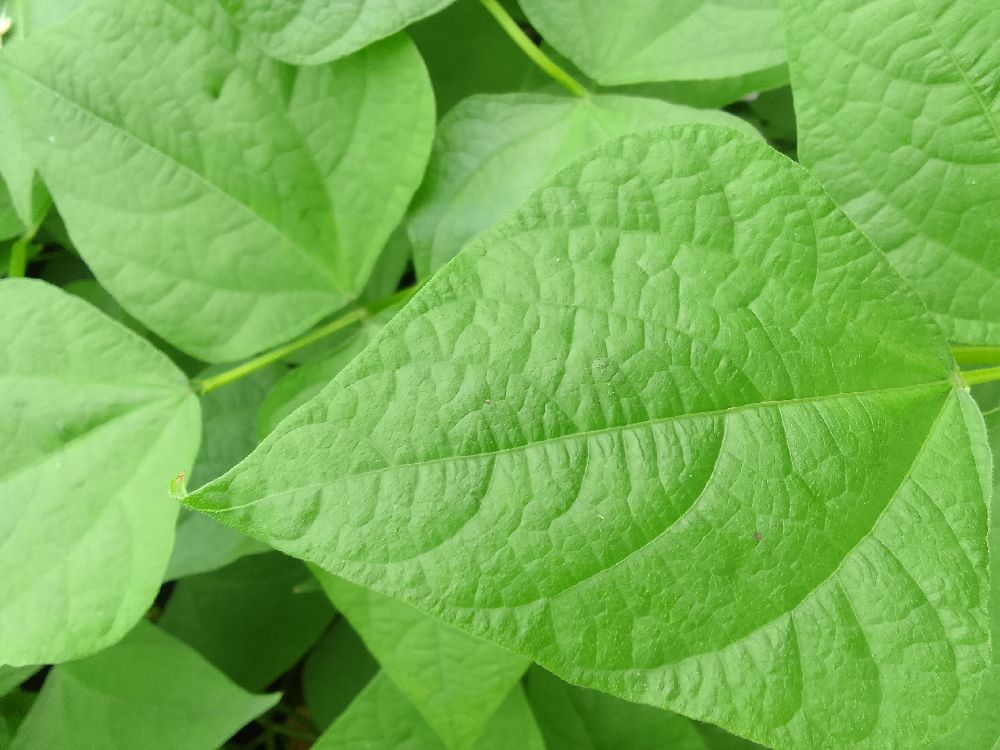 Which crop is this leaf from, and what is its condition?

common bean, healthy
